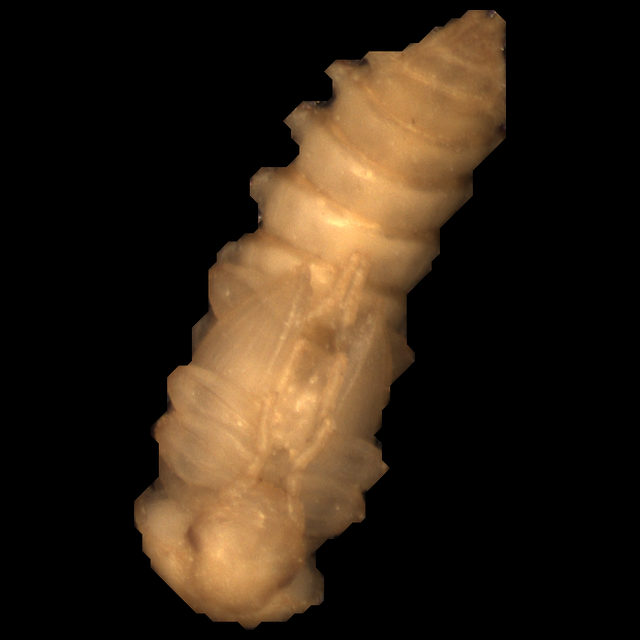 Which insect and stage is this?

mealworm pupa
